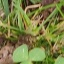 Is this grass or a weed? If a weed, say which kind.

unstructured weed
